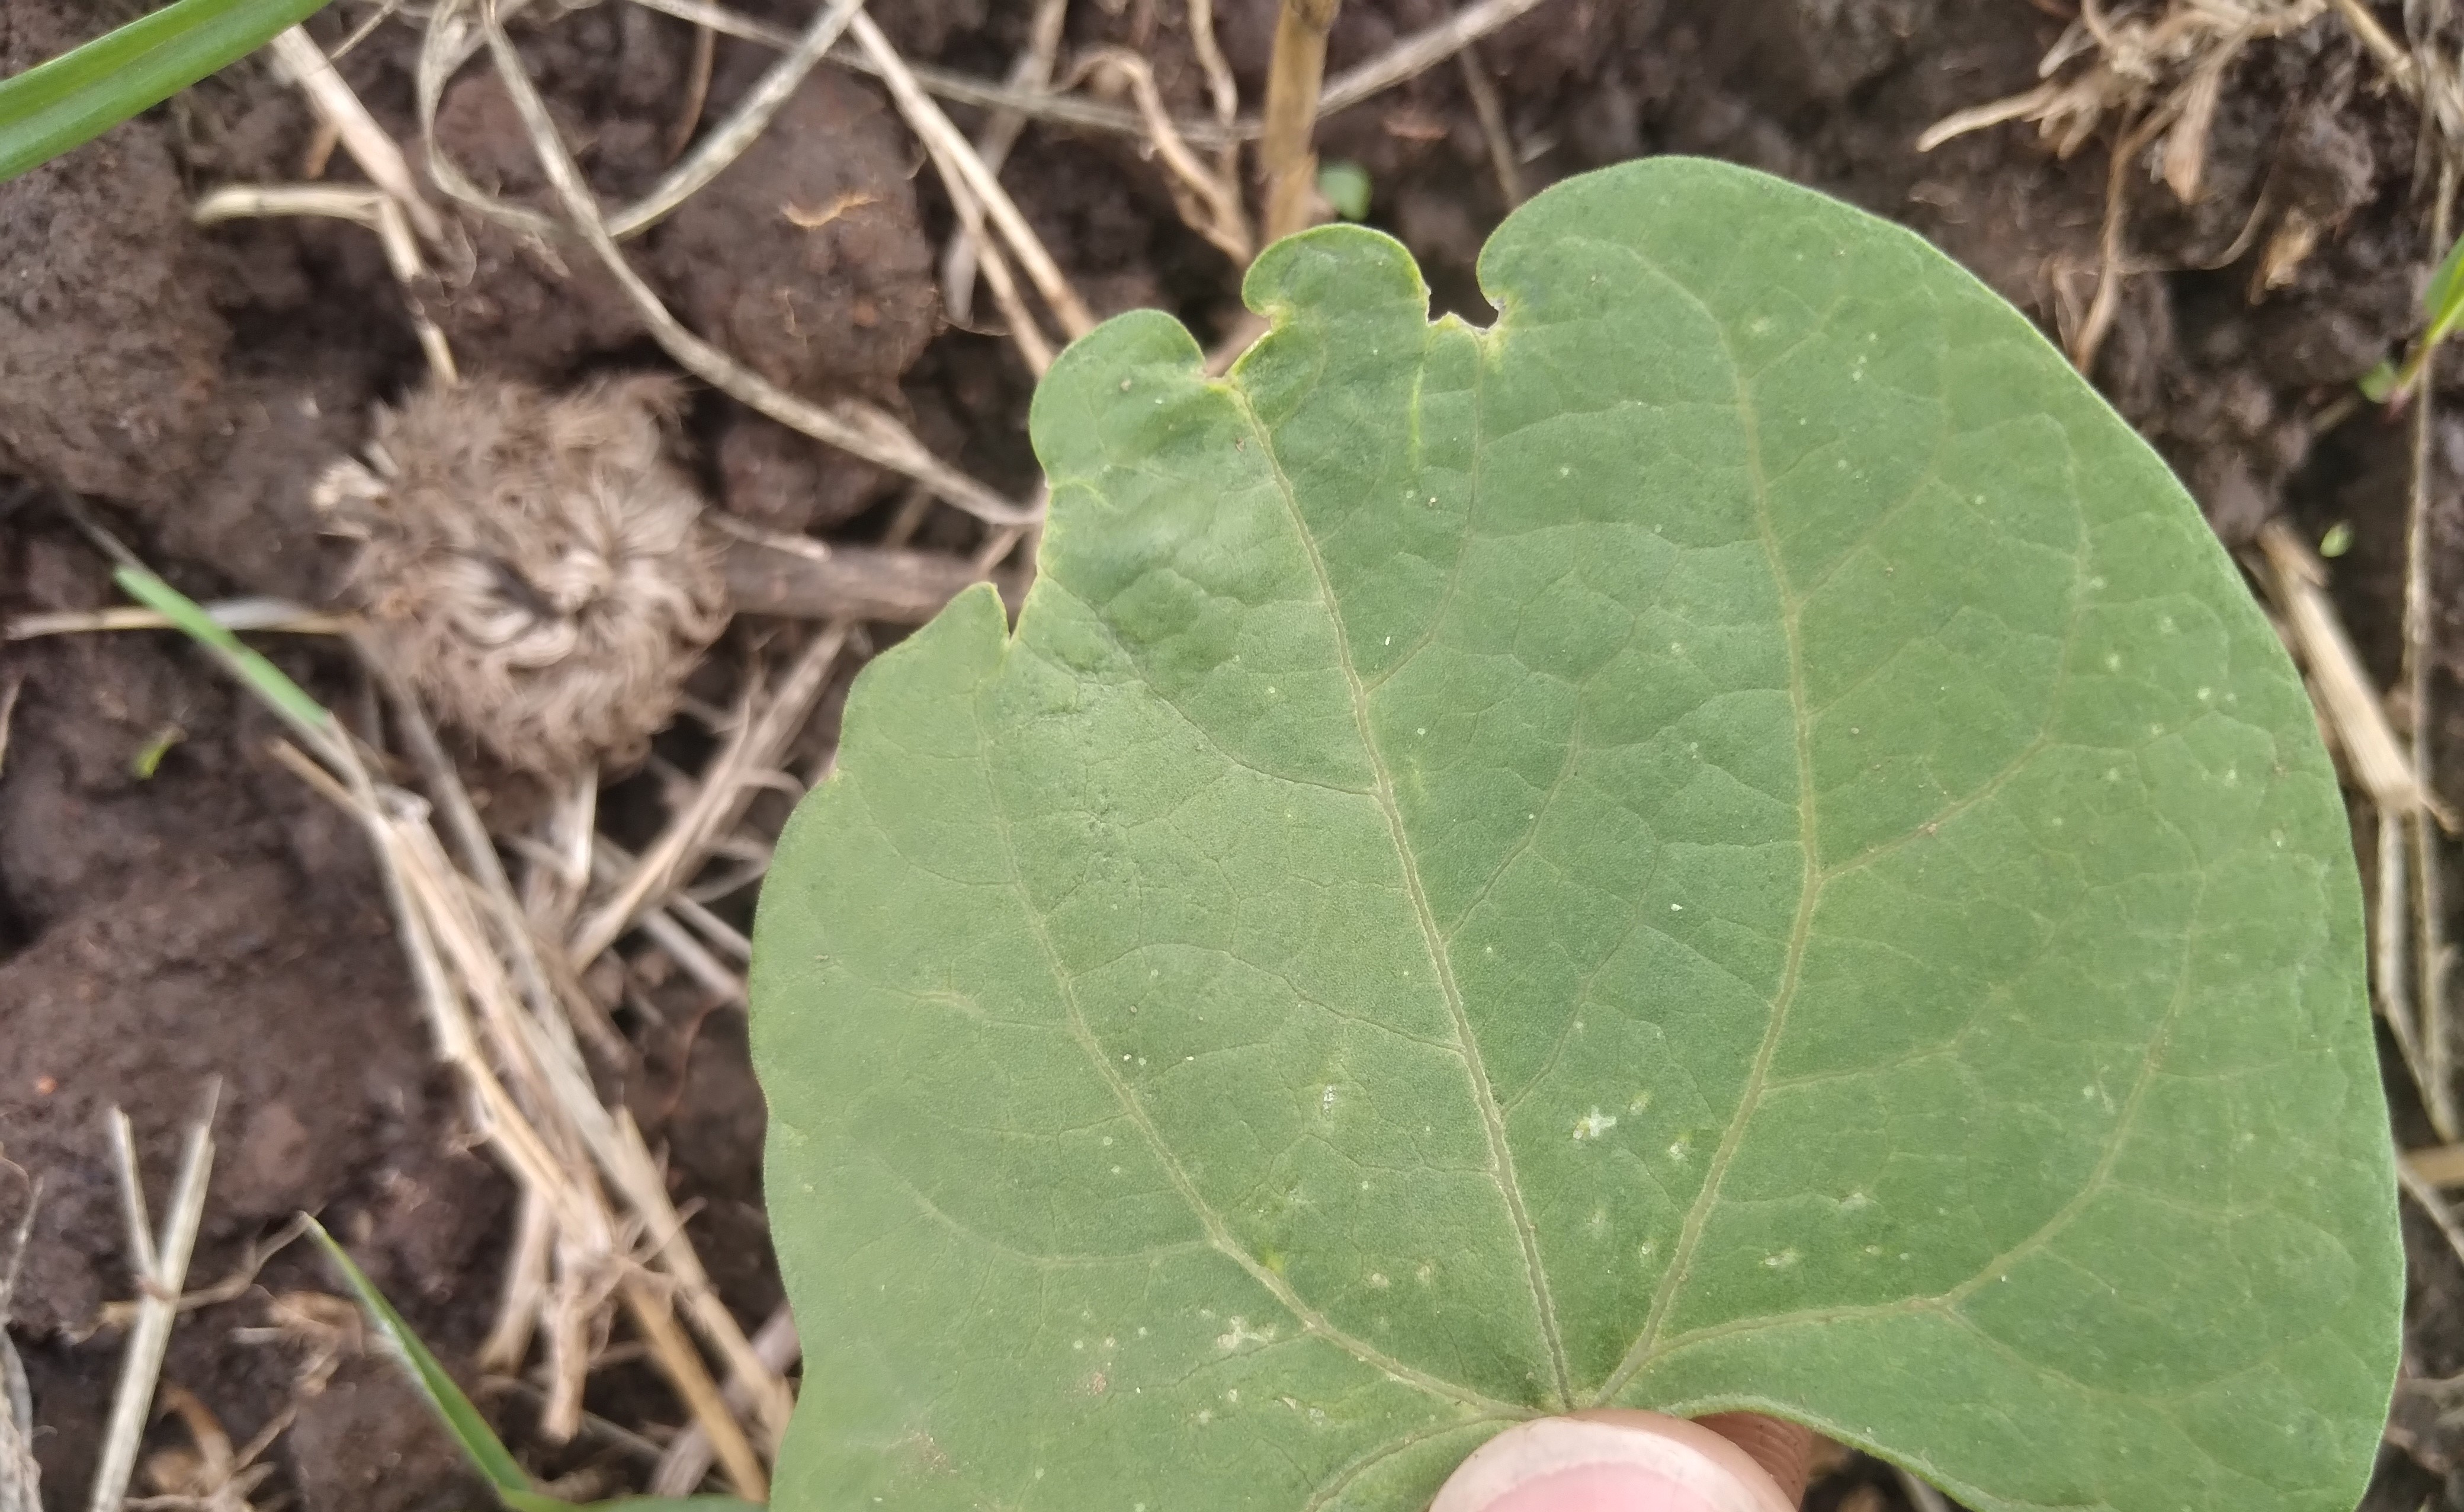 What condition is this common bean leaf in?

healthy
